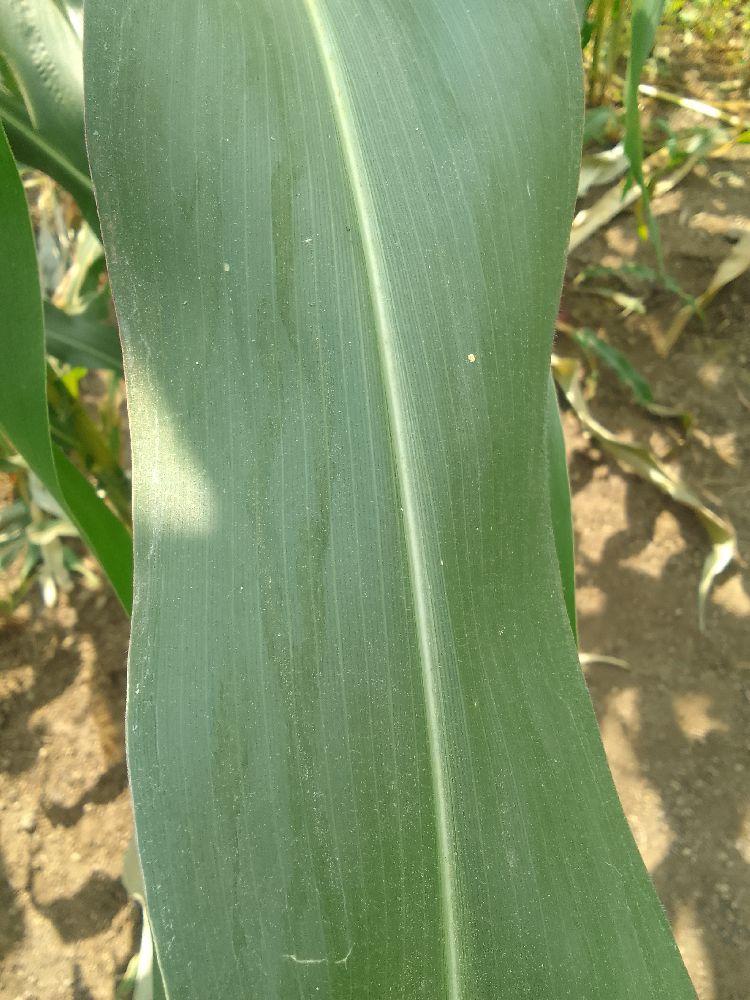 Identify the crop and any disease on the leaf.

maize, healthy
